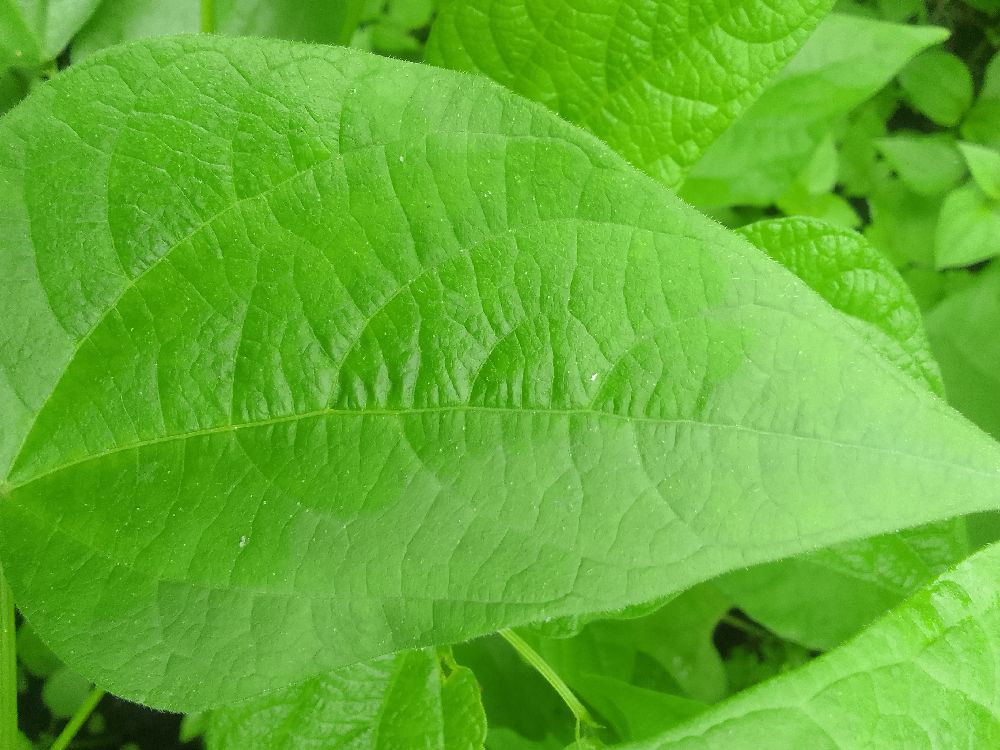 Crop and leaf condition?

common bean, healthy
